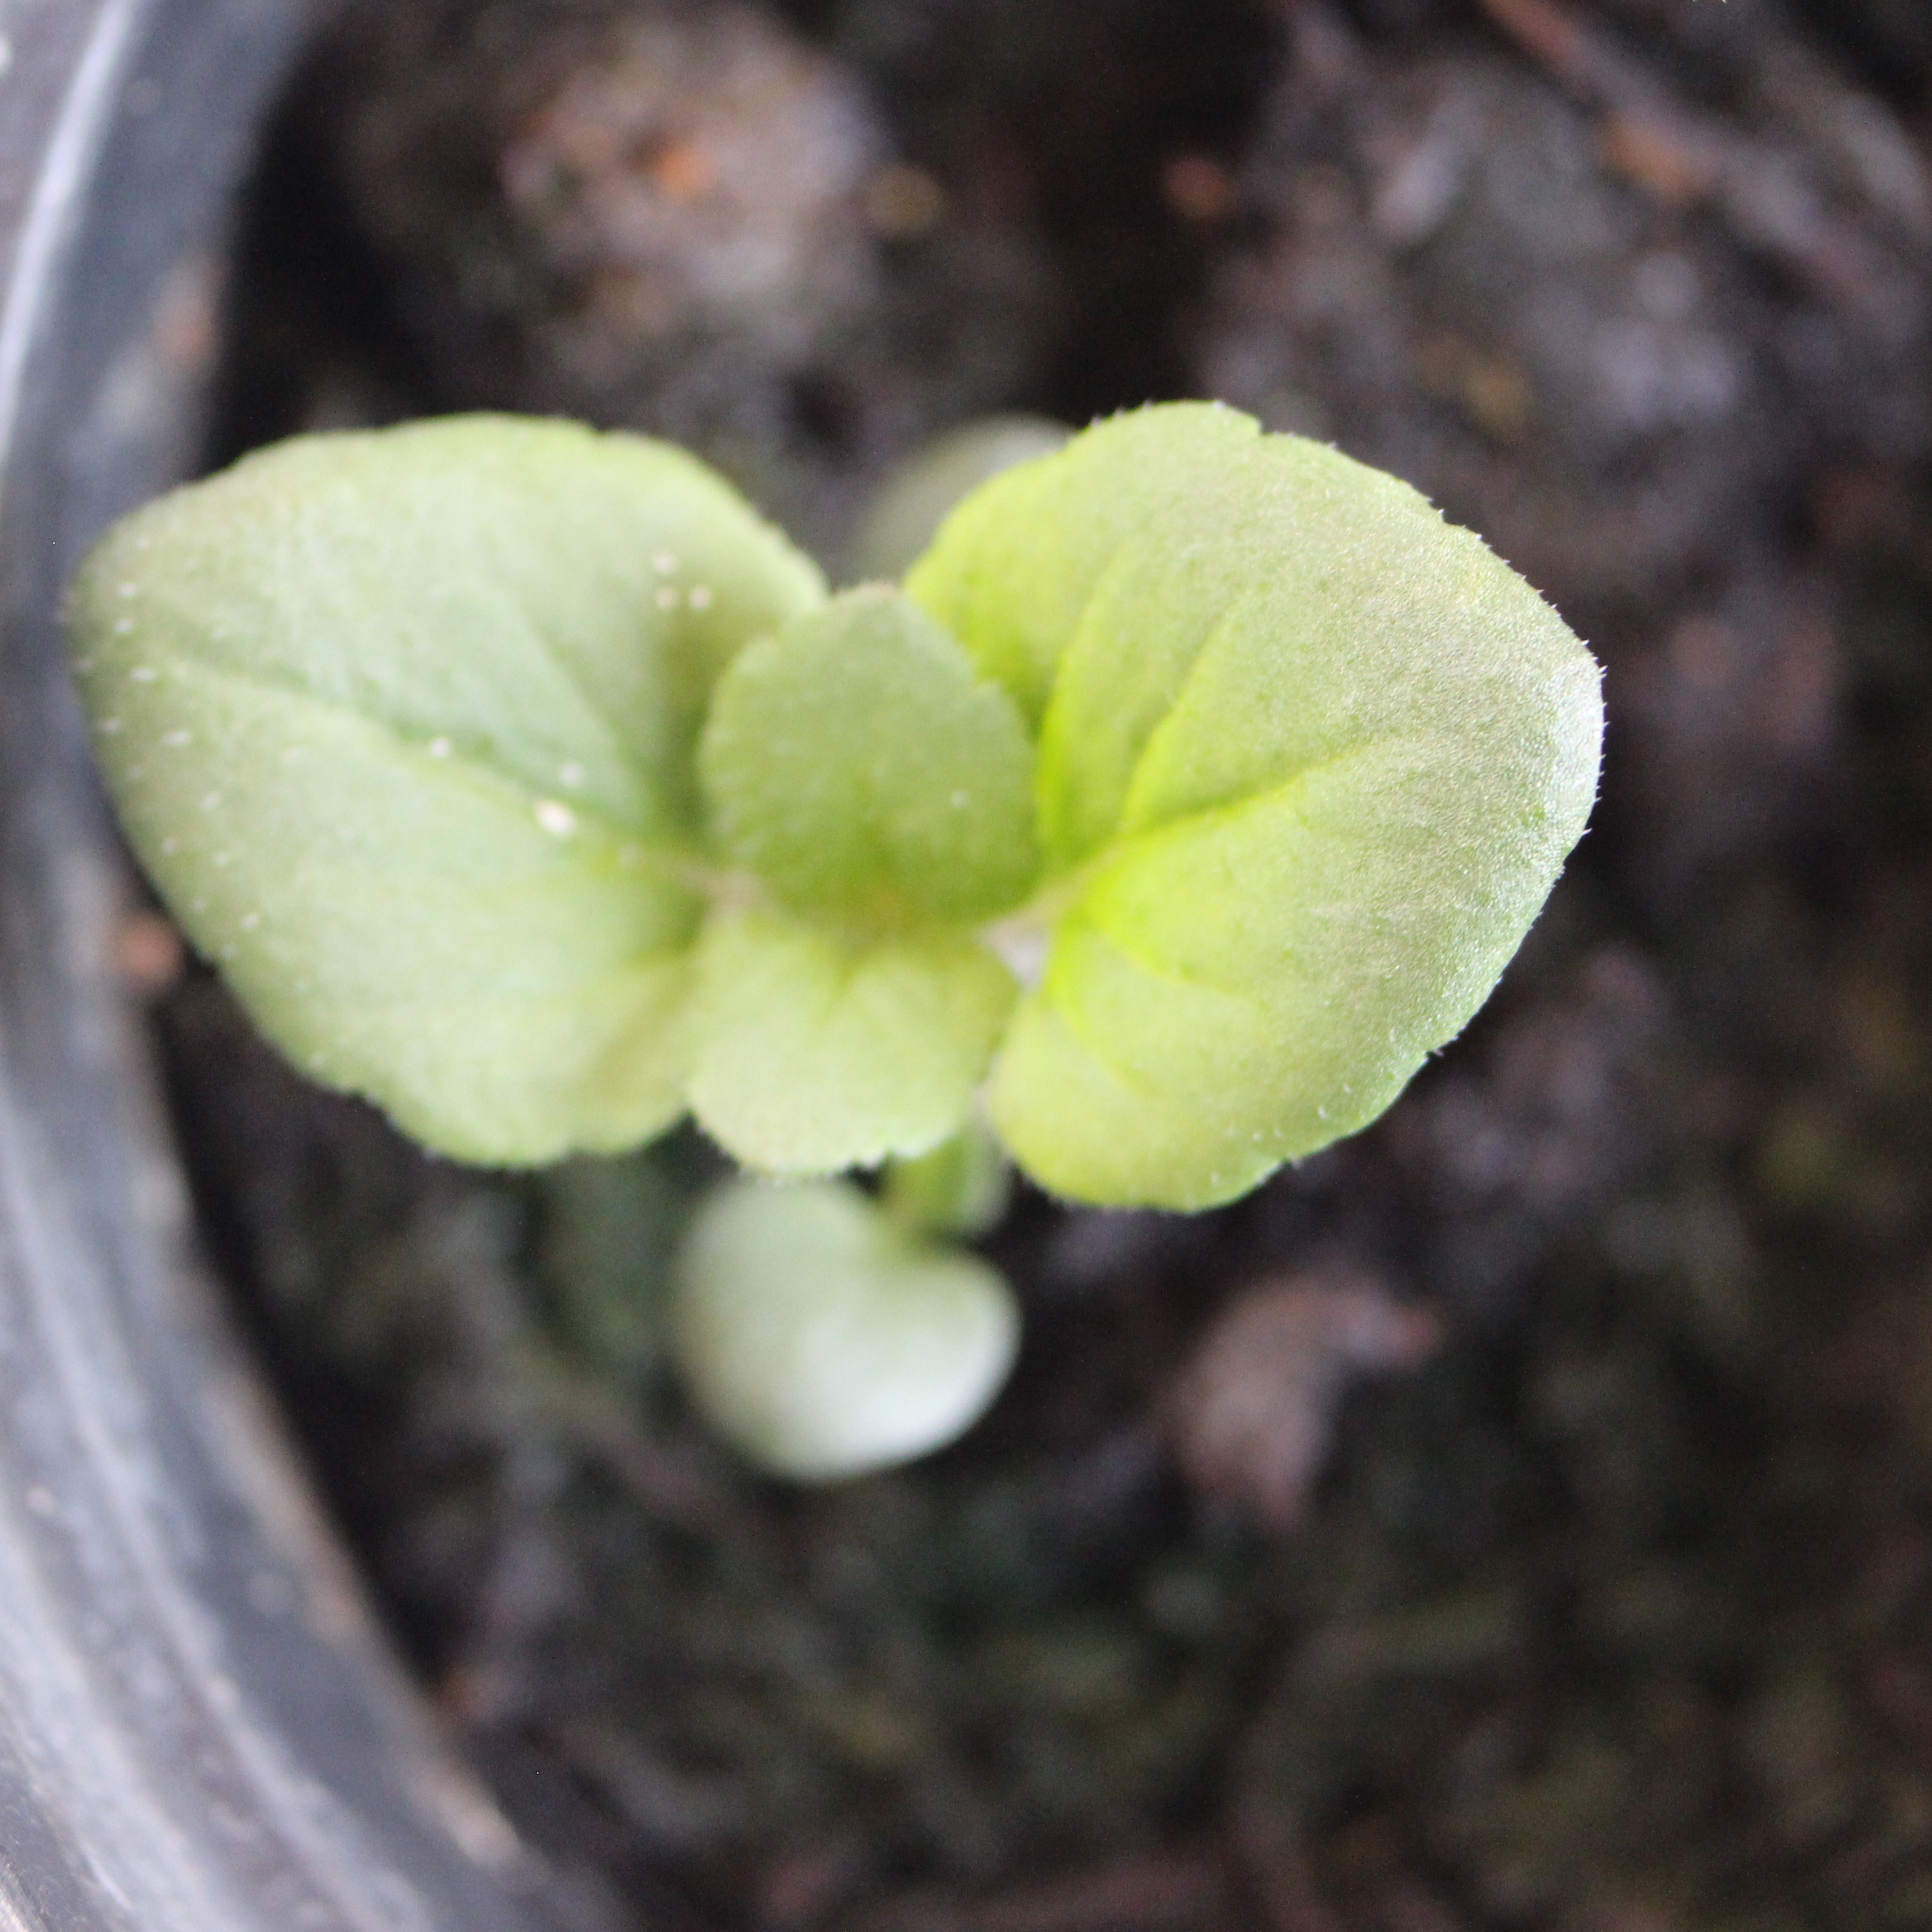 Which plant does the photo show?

Veronica persica
